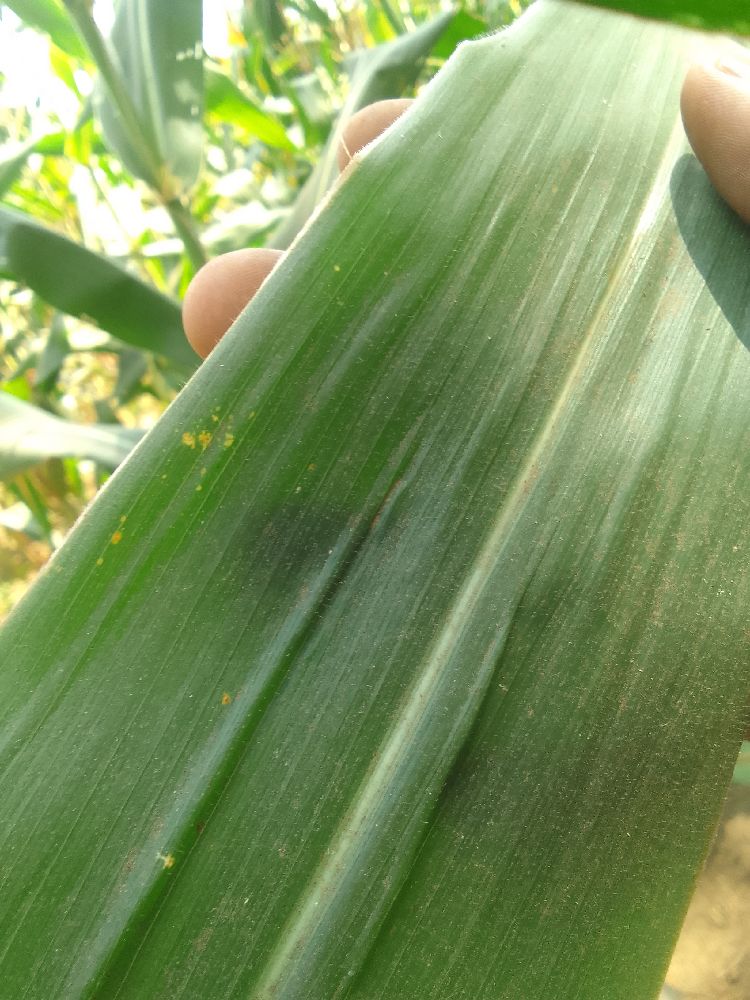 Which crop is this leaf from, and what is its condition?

maize, healthy
